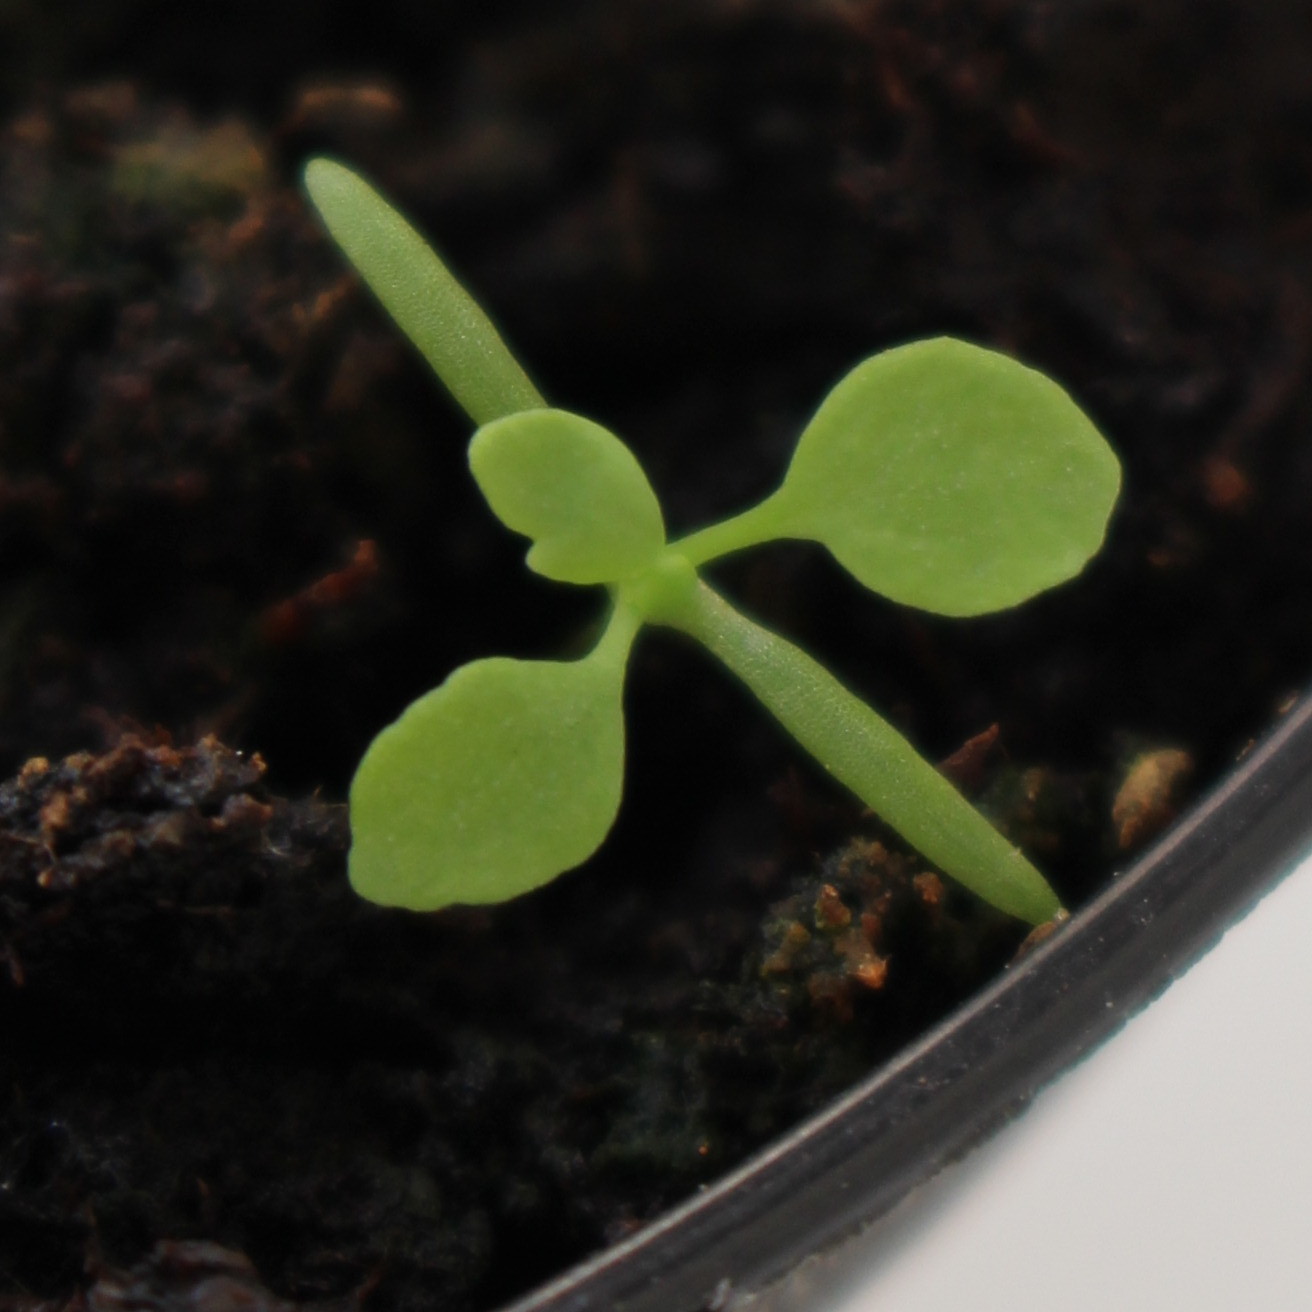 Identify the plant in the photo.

Papaver rhoeas
